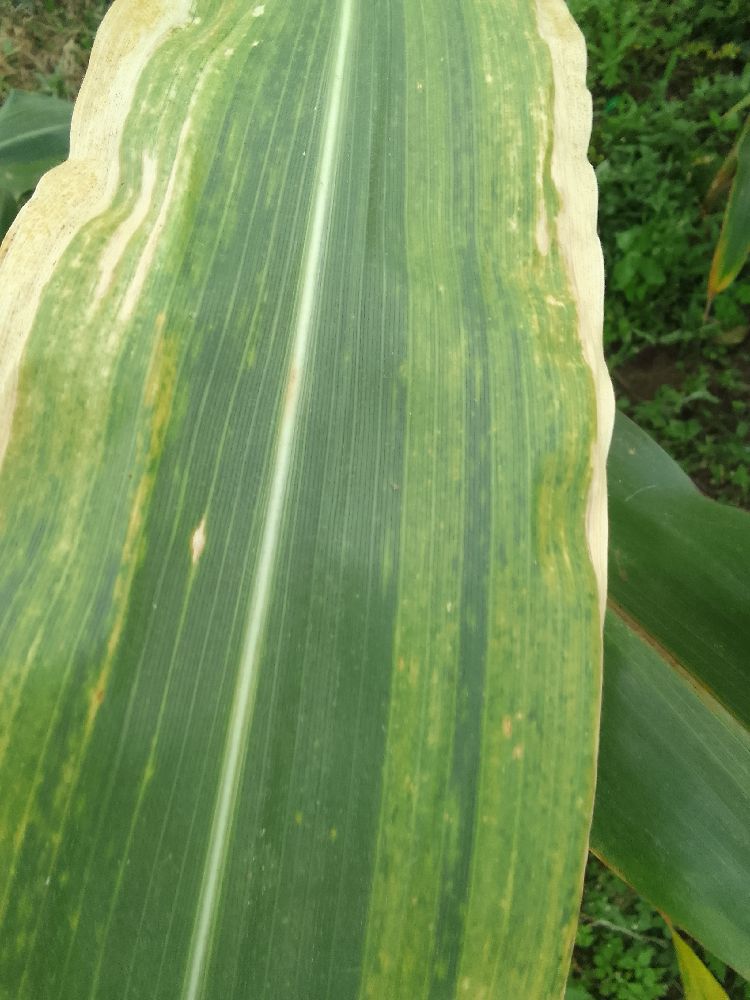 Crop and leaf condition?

maize, maize lethal necrosis
